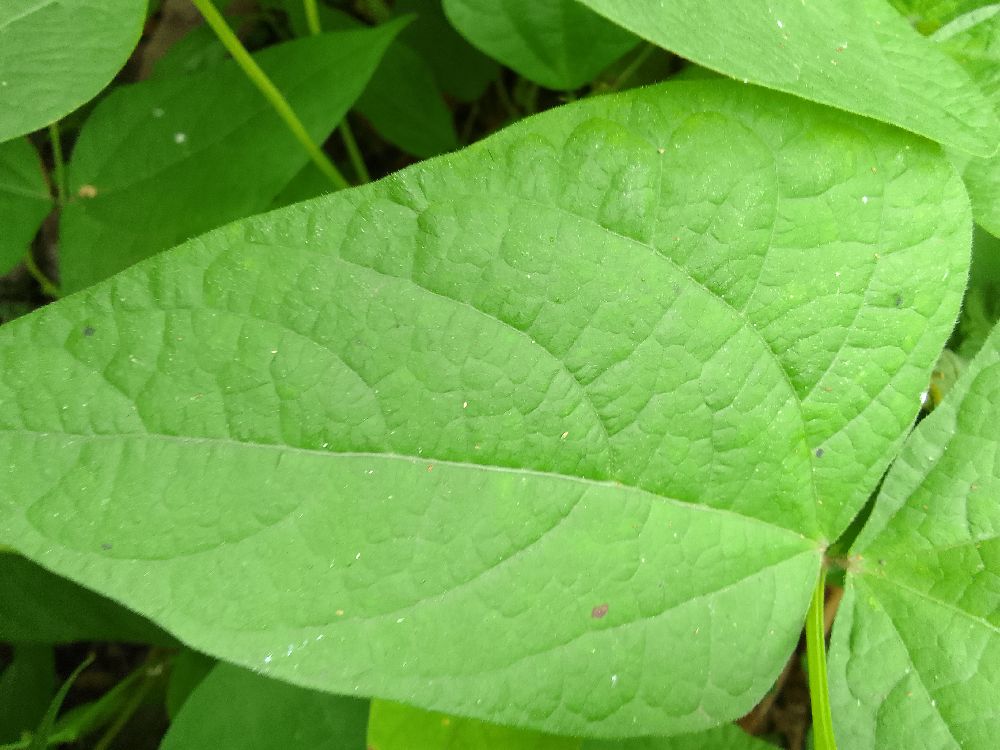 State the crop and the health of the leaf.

common bean, healthy
